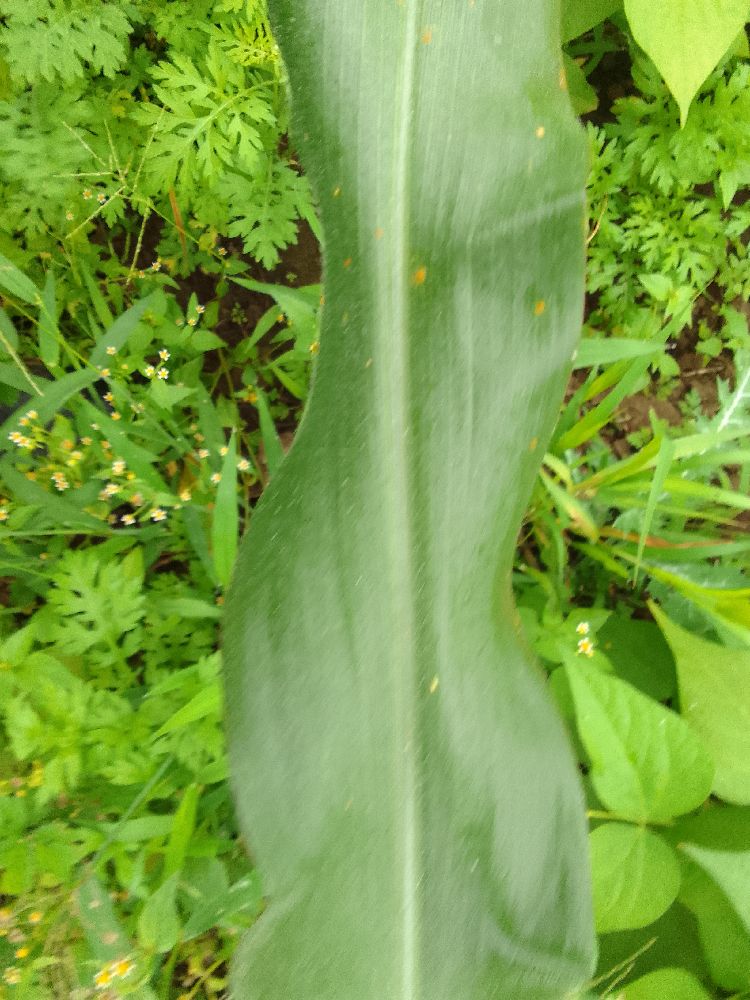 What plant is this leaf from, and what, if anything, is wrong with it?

maize, healthy
